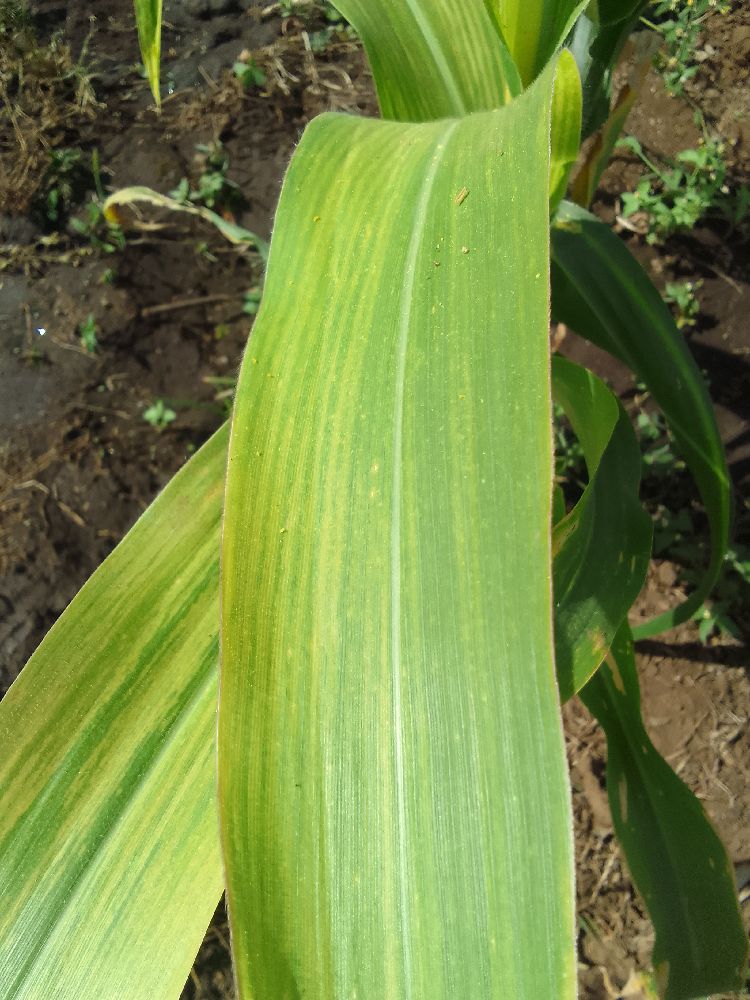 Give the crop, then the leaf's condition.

maize, maize lethal necrosis
